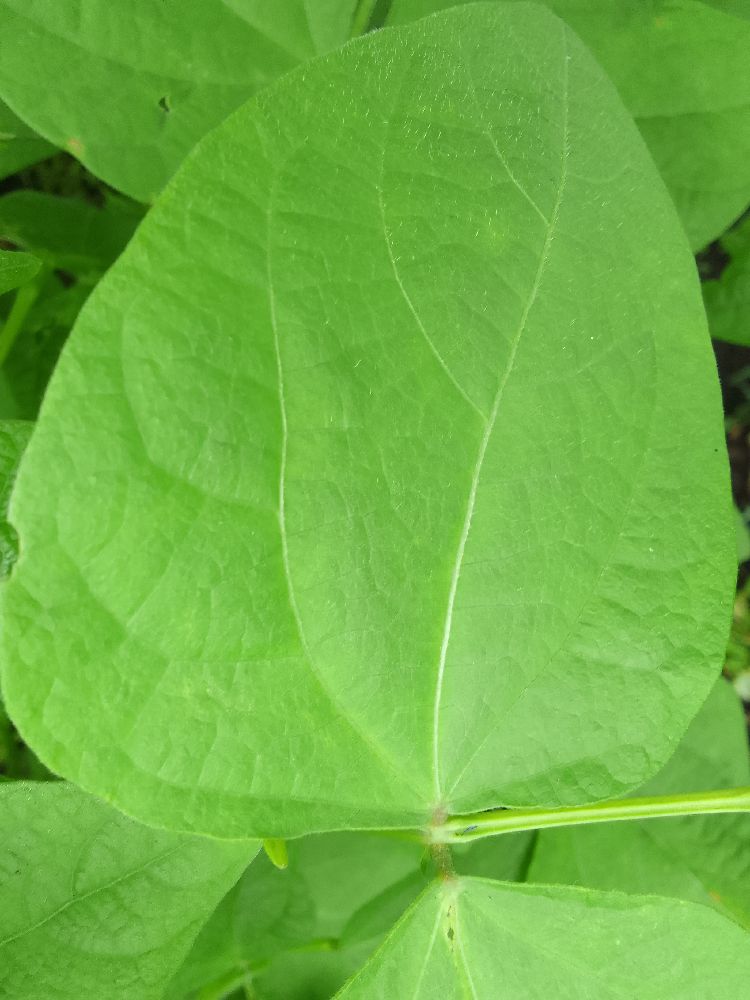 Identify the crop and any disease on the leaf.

common bean, healthy
